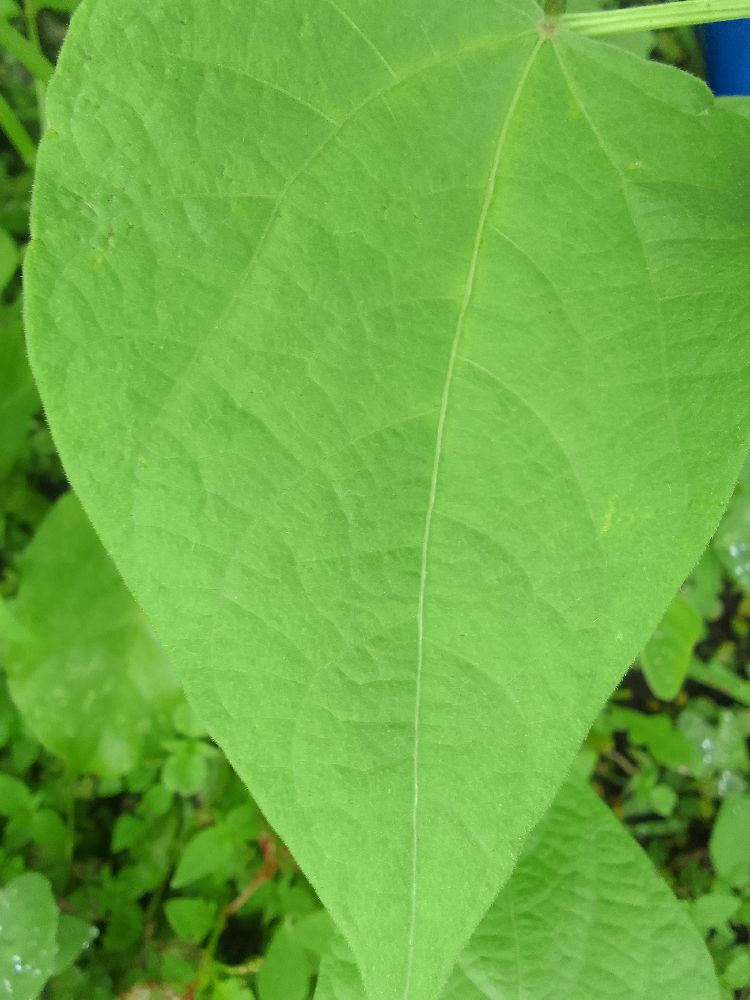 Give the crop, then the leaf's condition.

common bean, healthy
